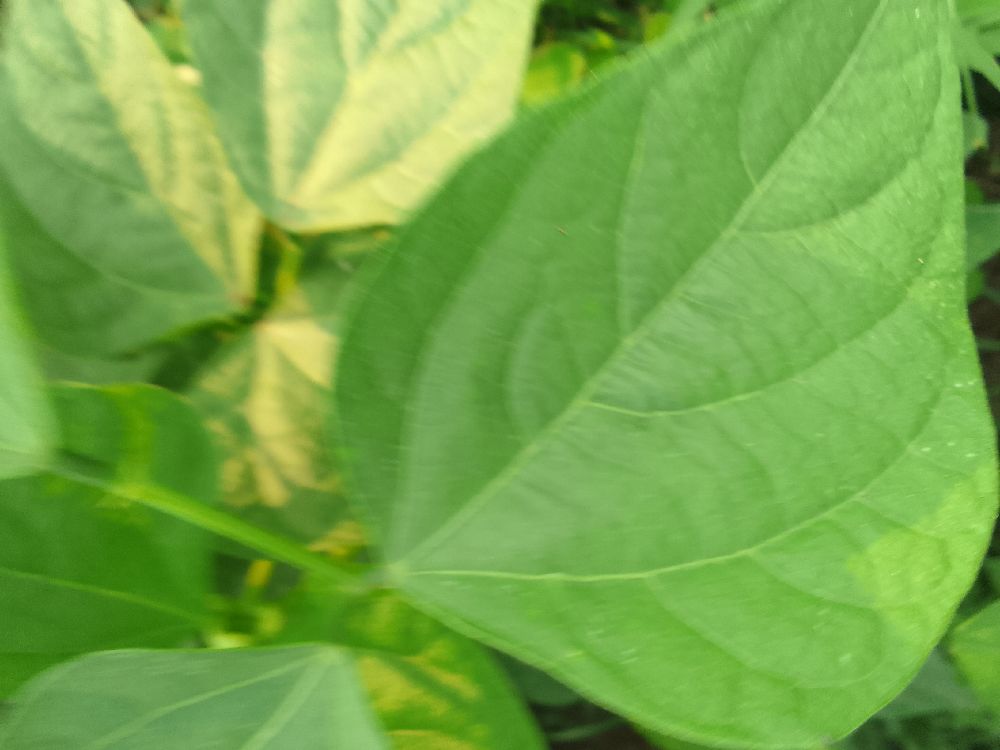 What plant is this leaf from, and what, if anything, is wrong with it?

common bean, healthy
